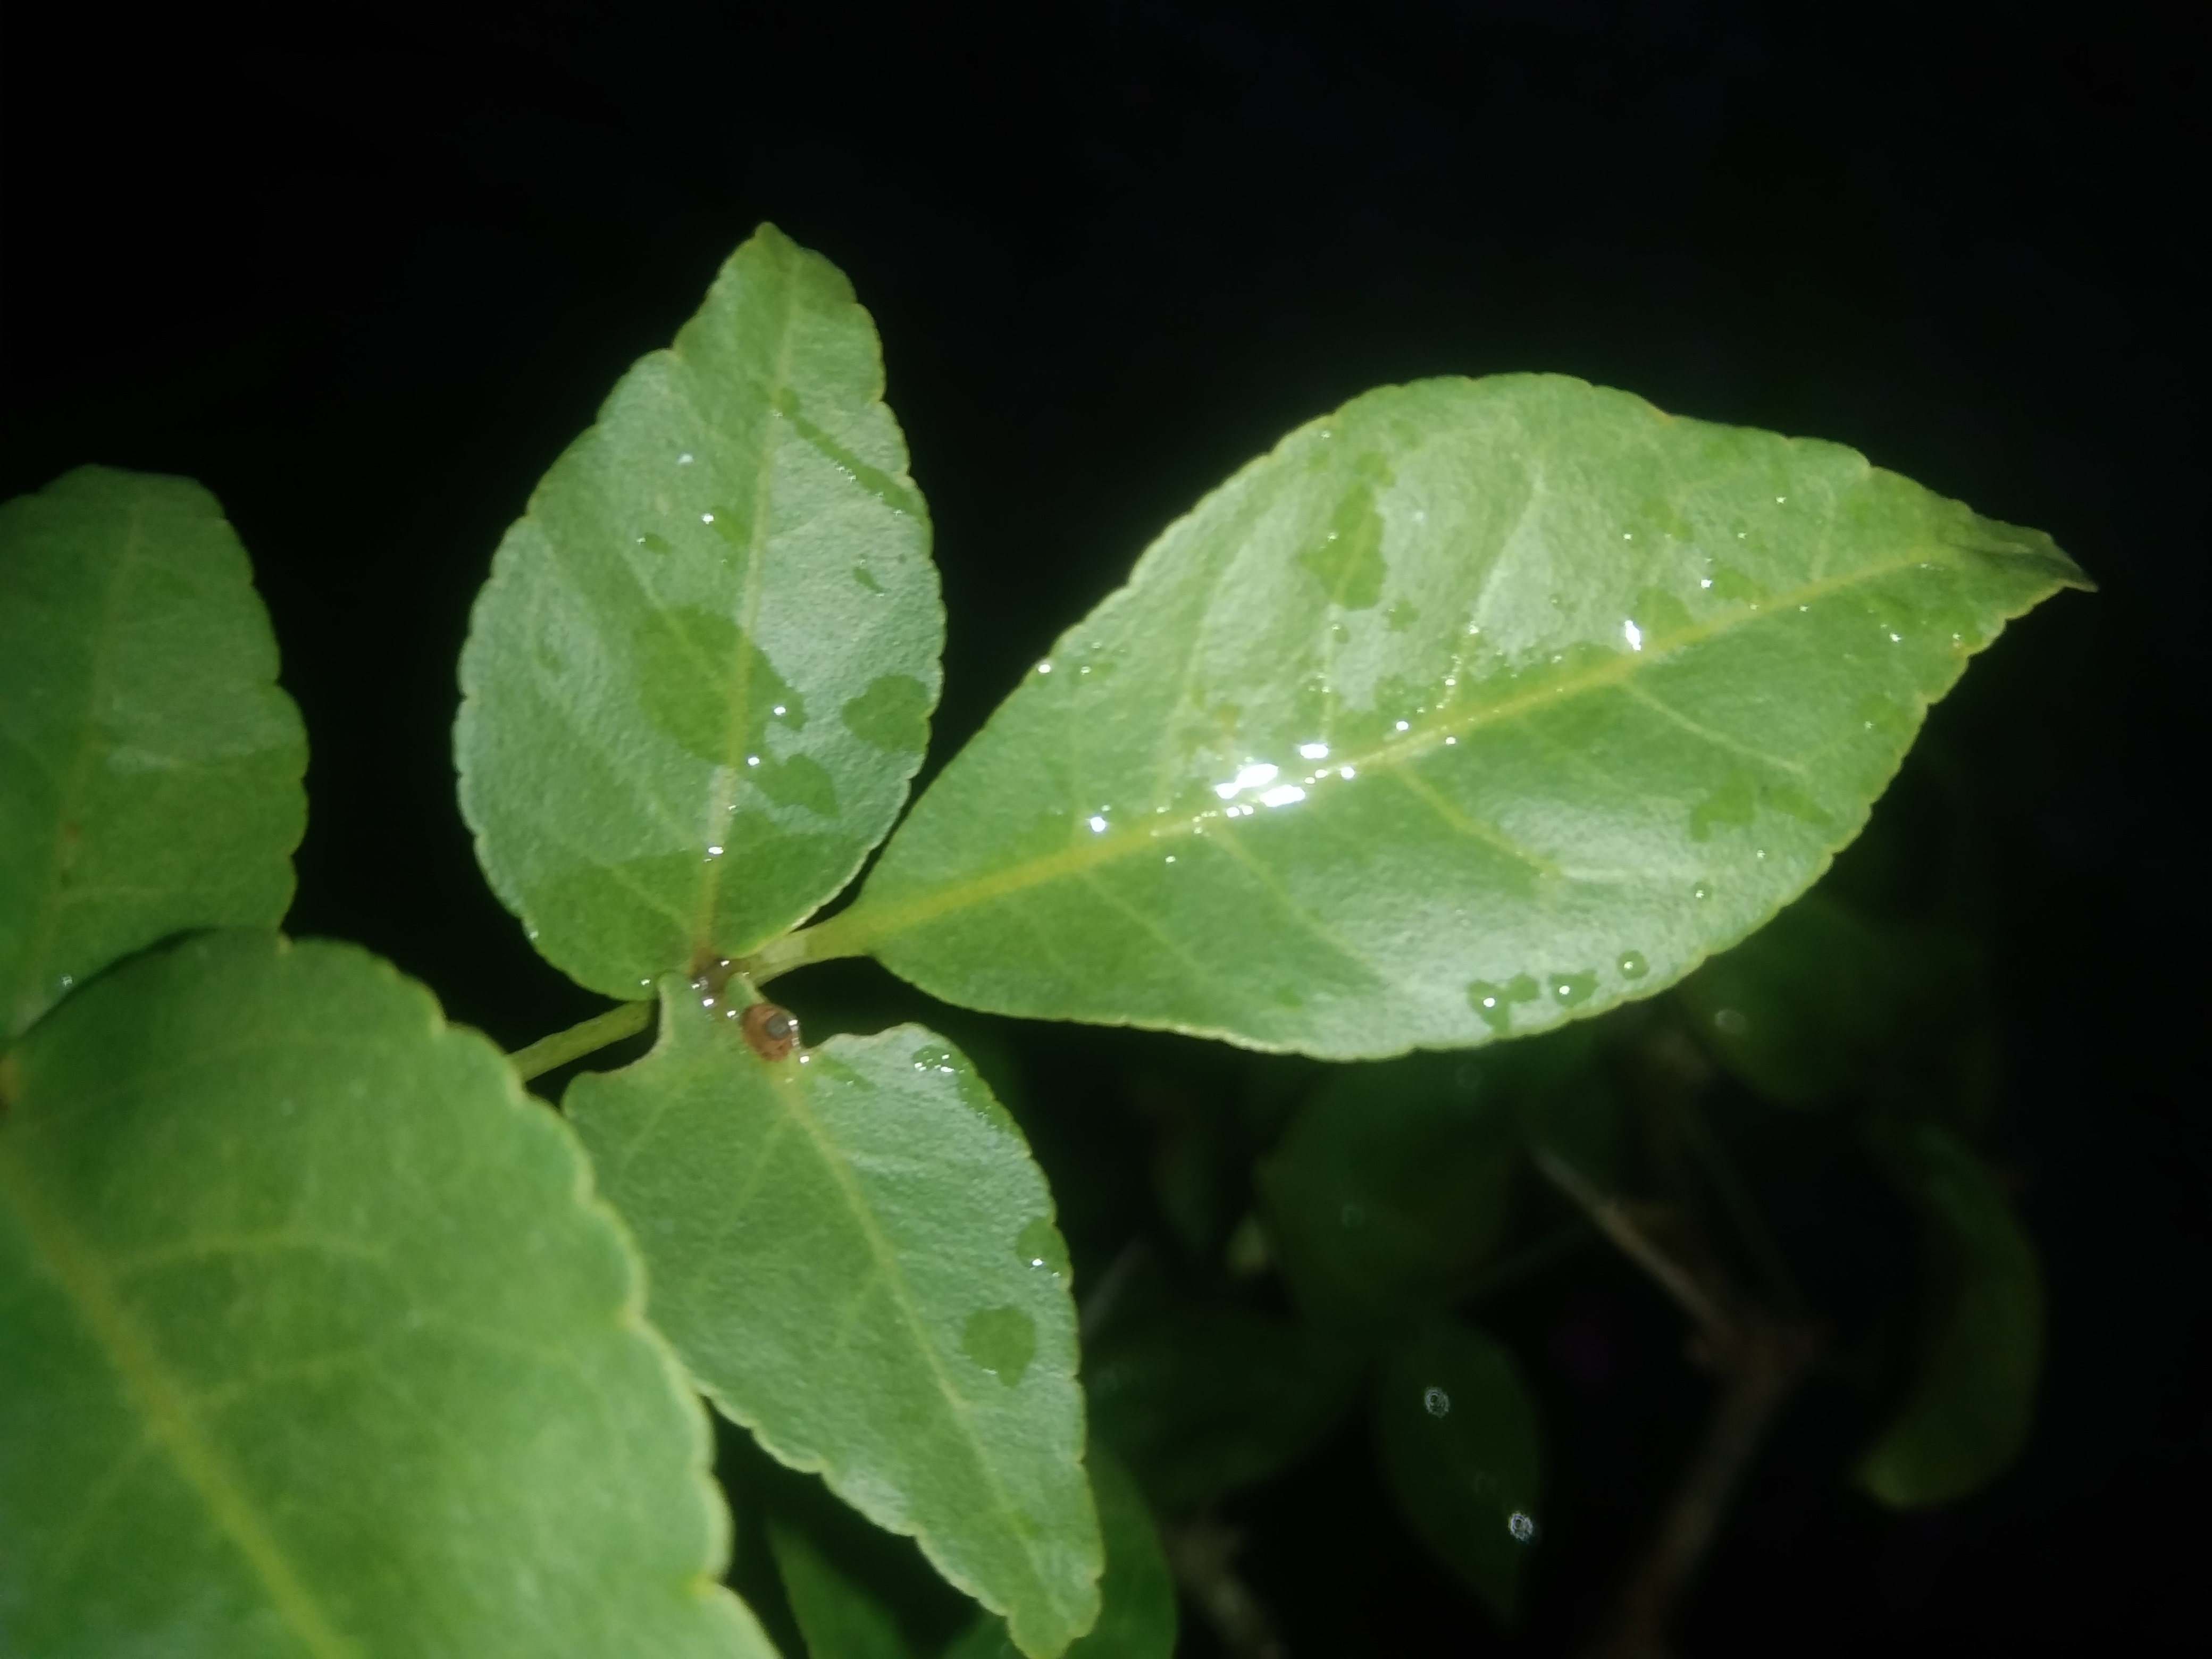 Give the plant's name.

wood apple
